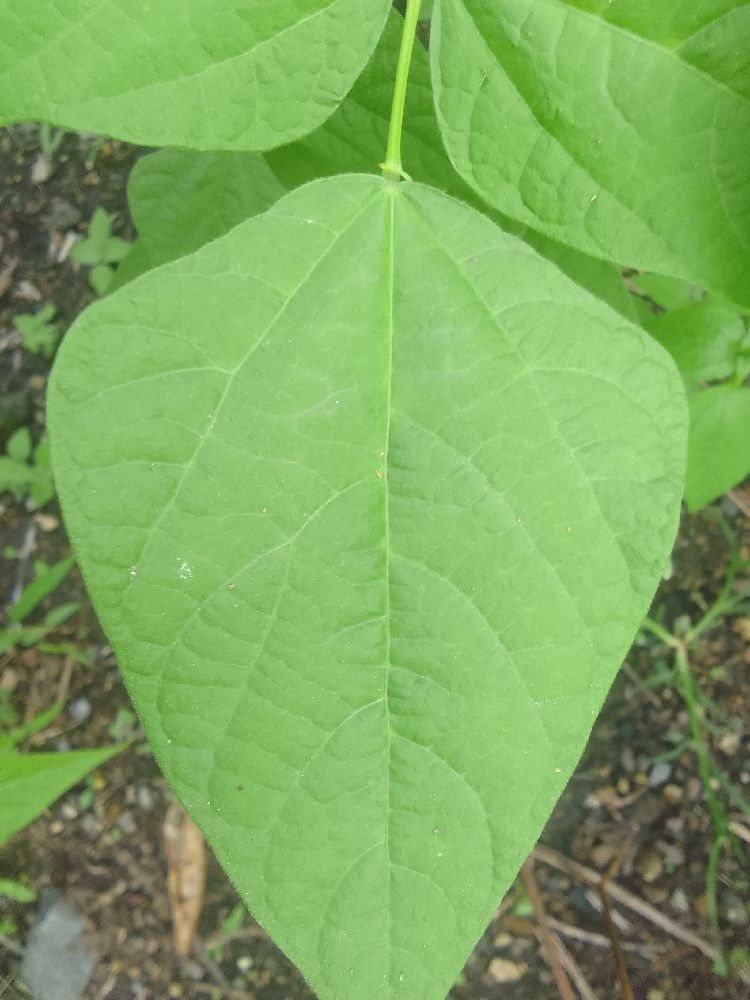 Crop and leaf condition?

common bean, healthy
